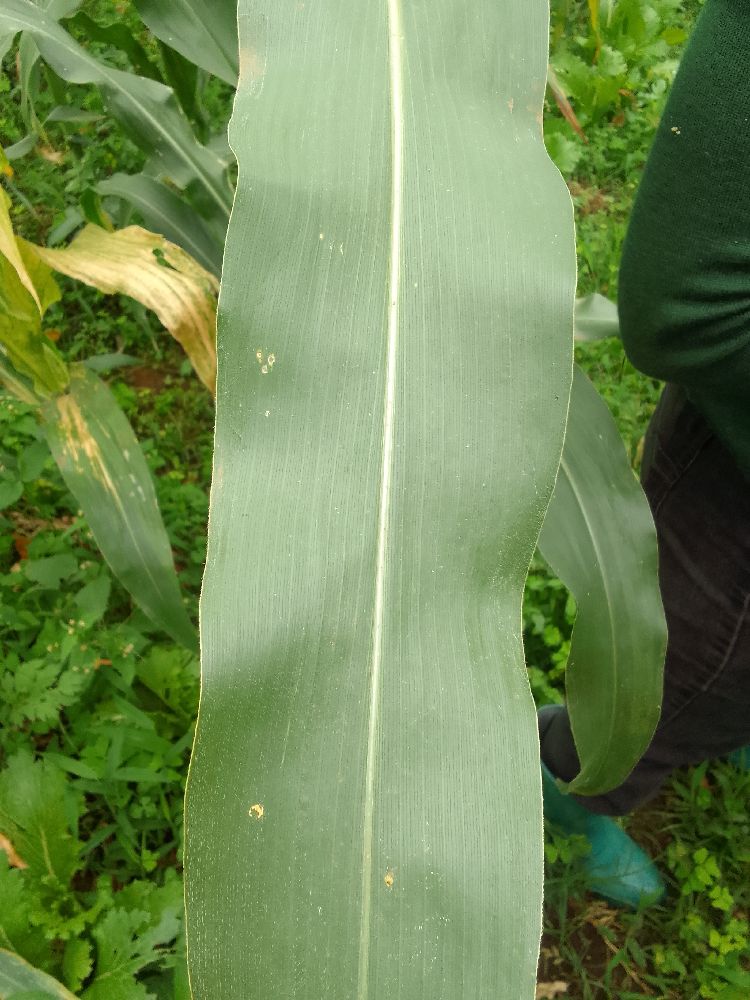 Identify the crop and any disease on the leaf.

maize, healthy
